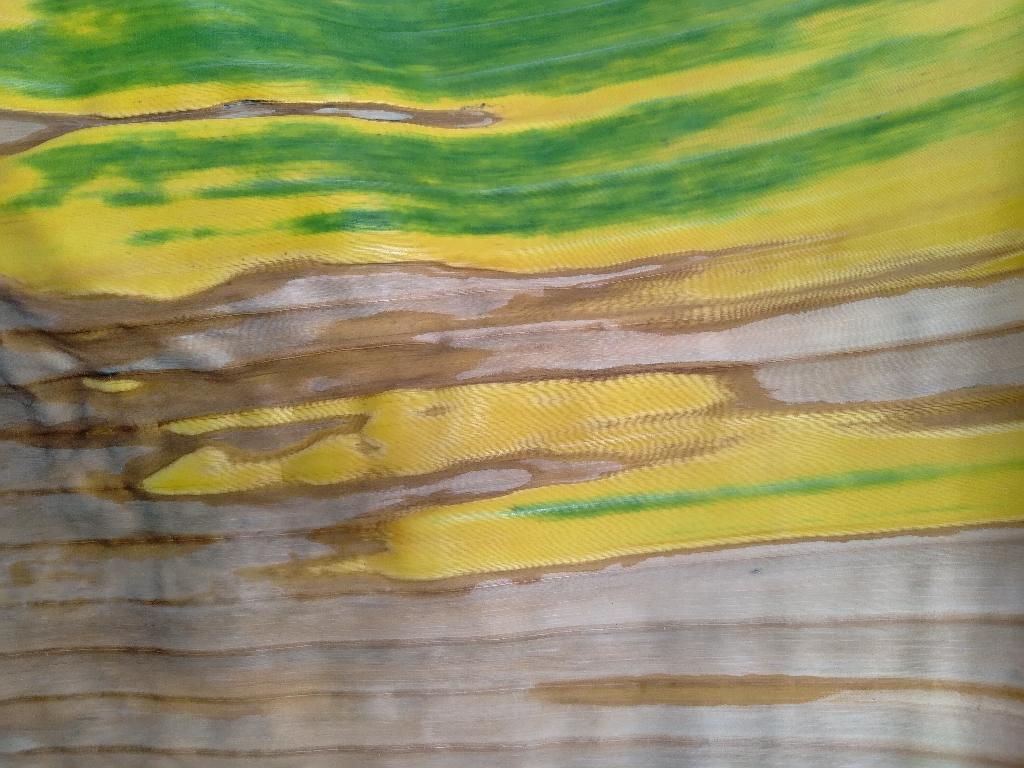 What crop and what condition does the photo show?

banana, fusarium wilt race 1
